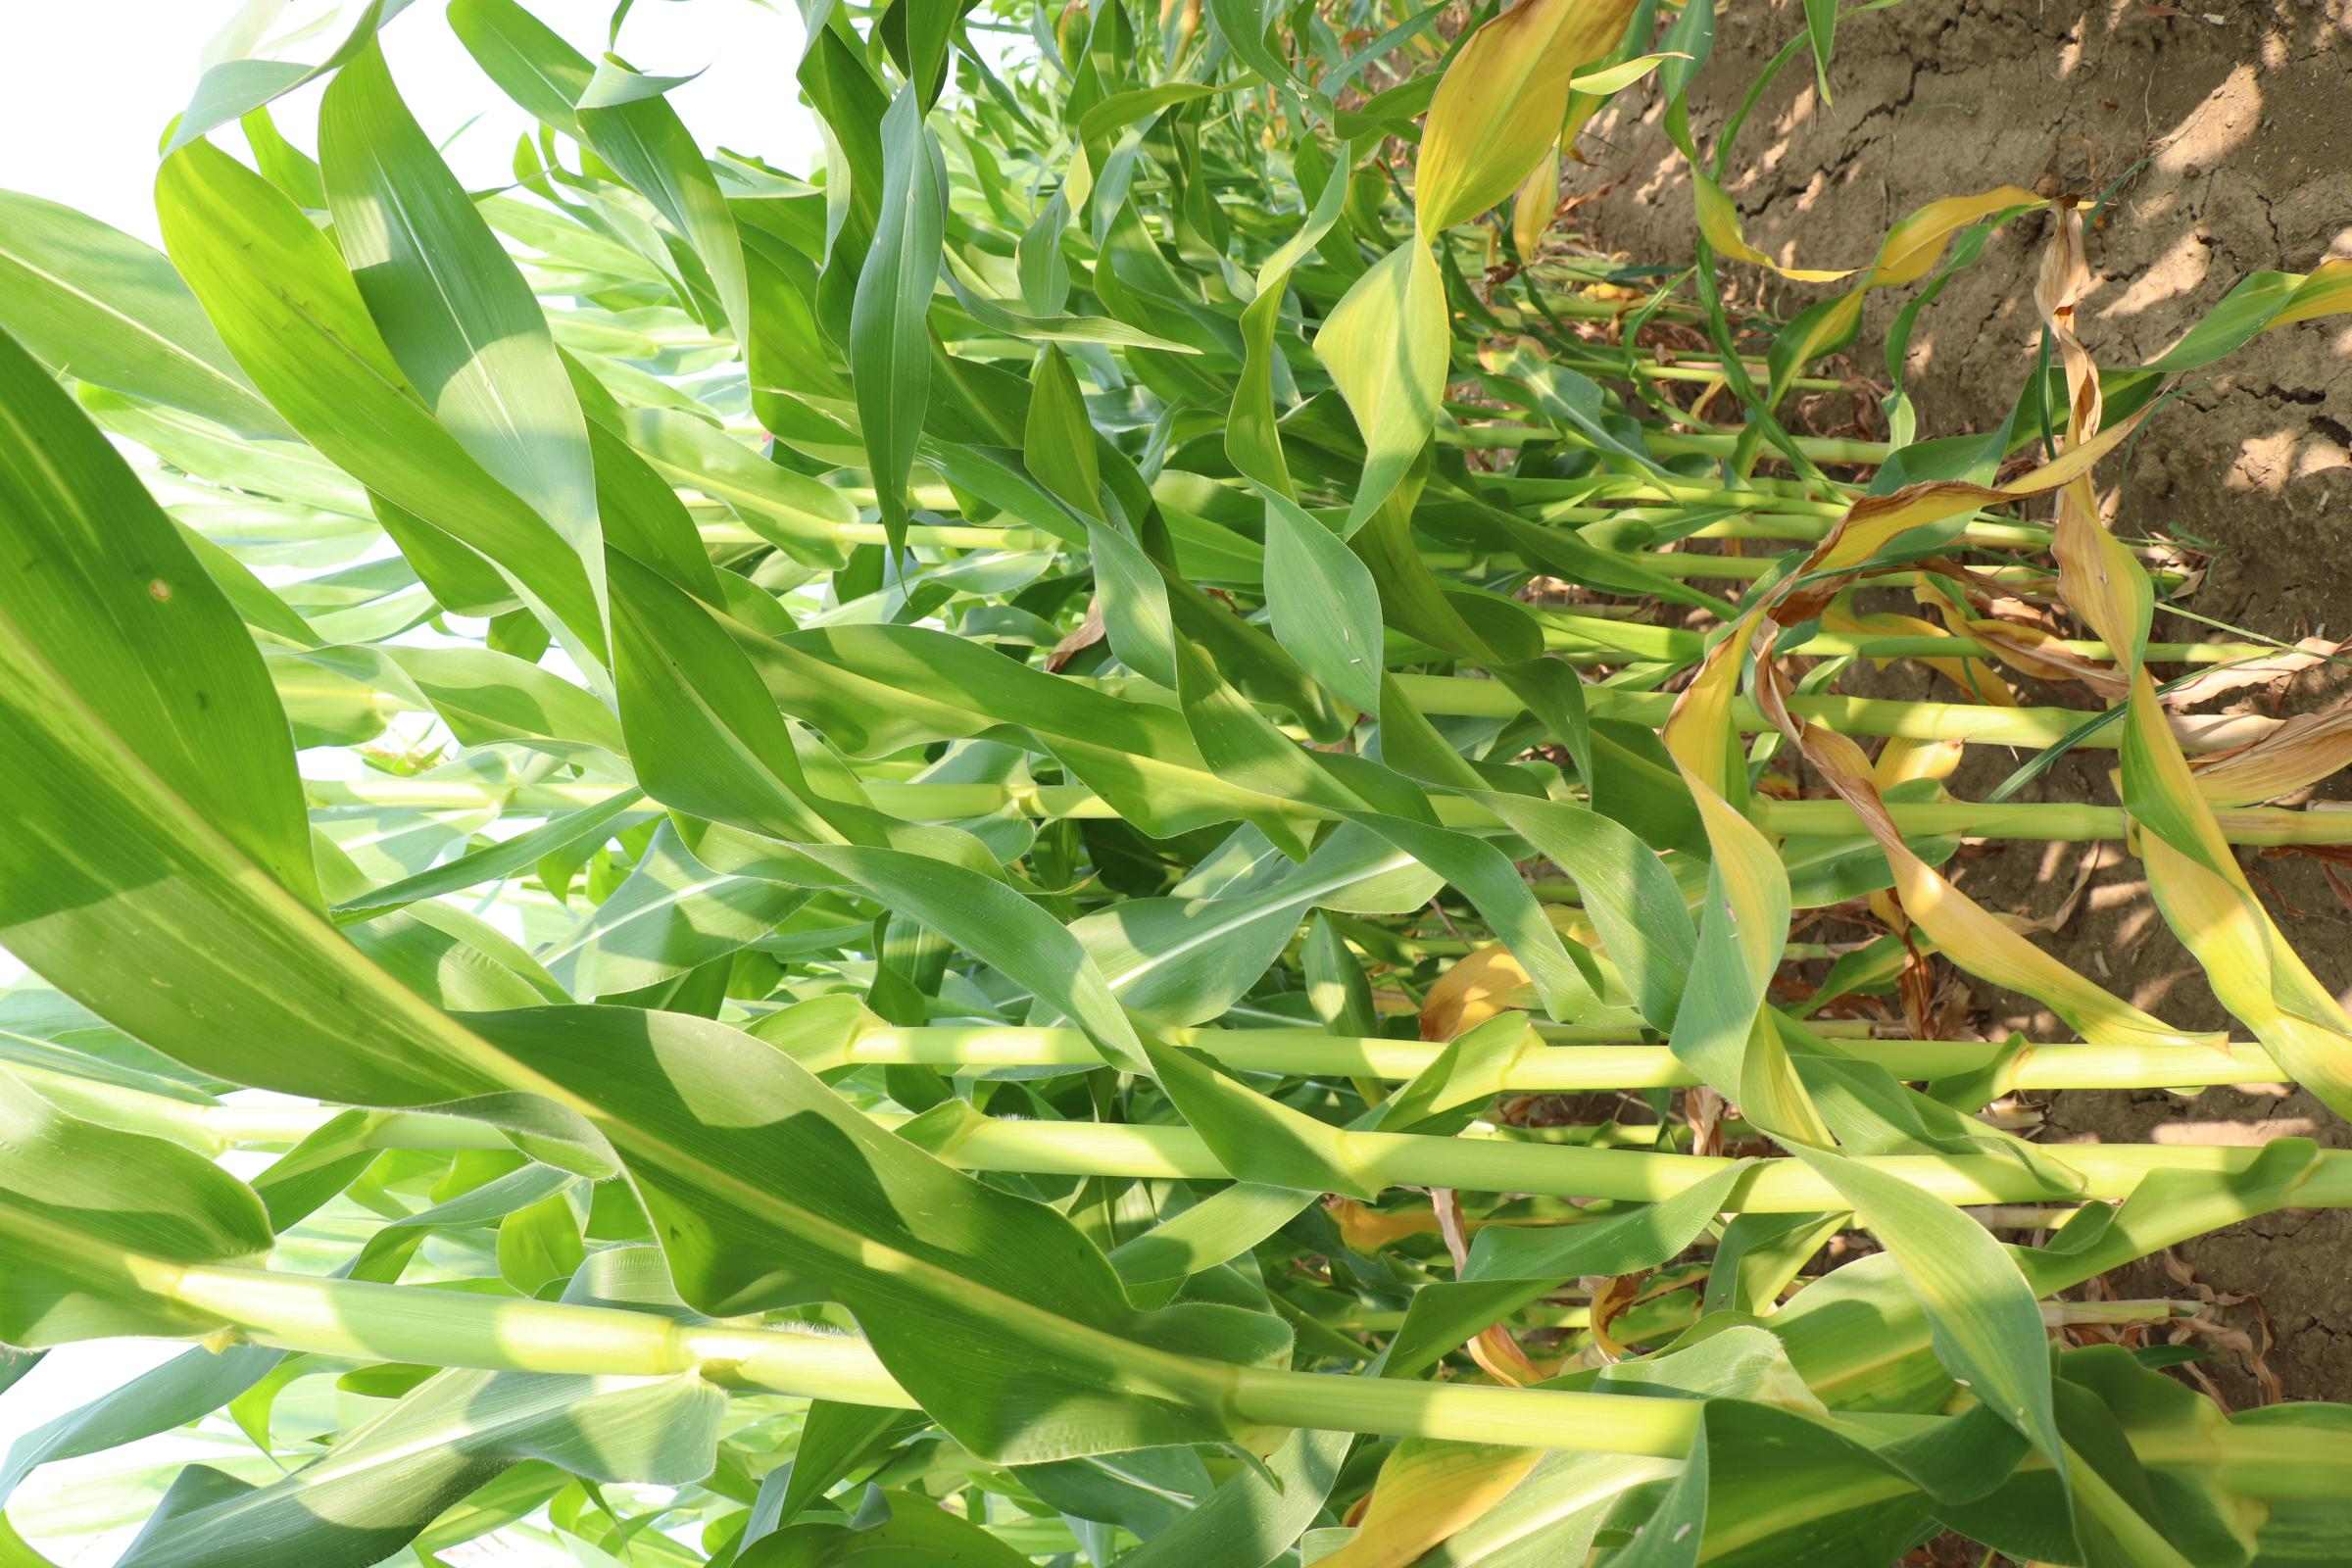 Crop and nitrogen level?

maize, no added nitrogen
